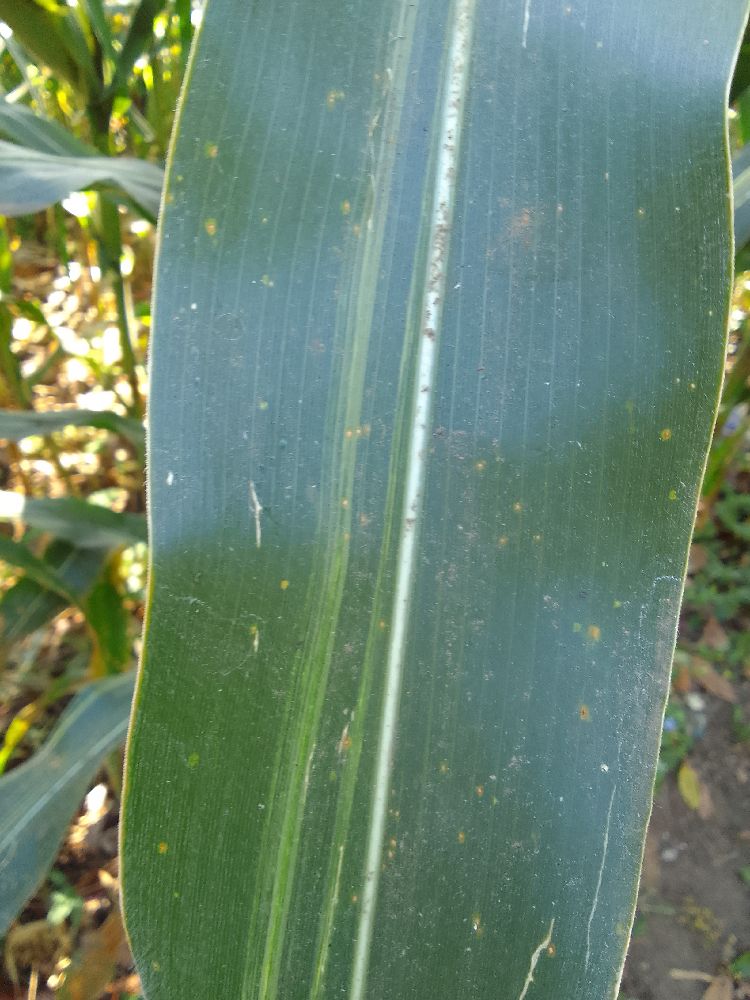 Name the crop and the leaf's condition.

maize, healthy
